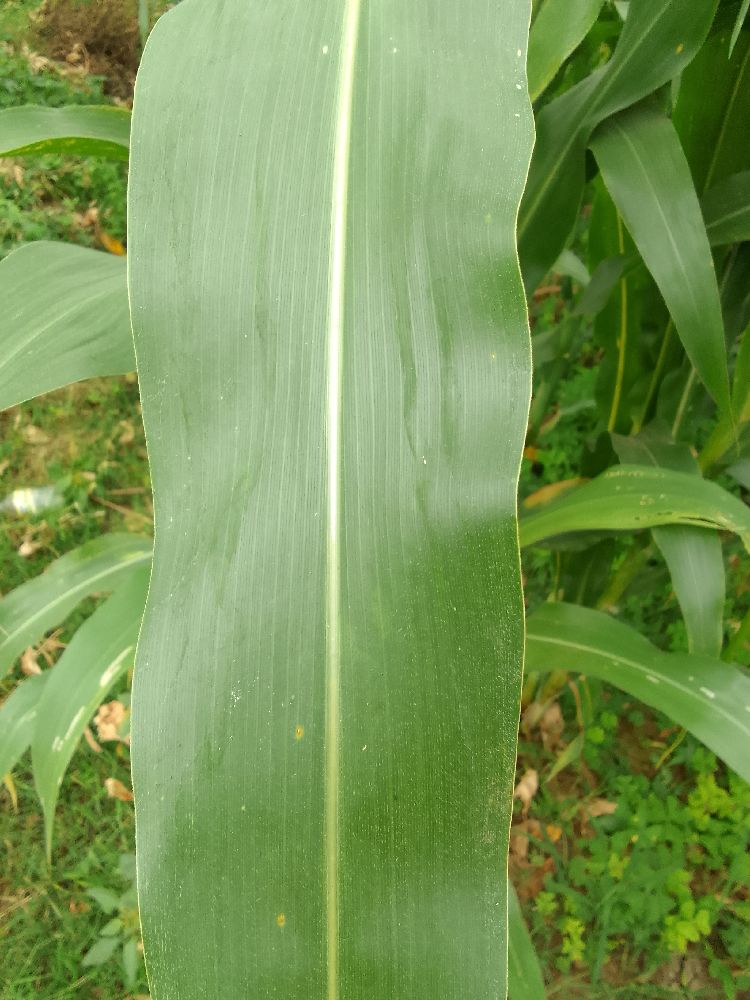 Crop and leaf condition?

maize, healthy
